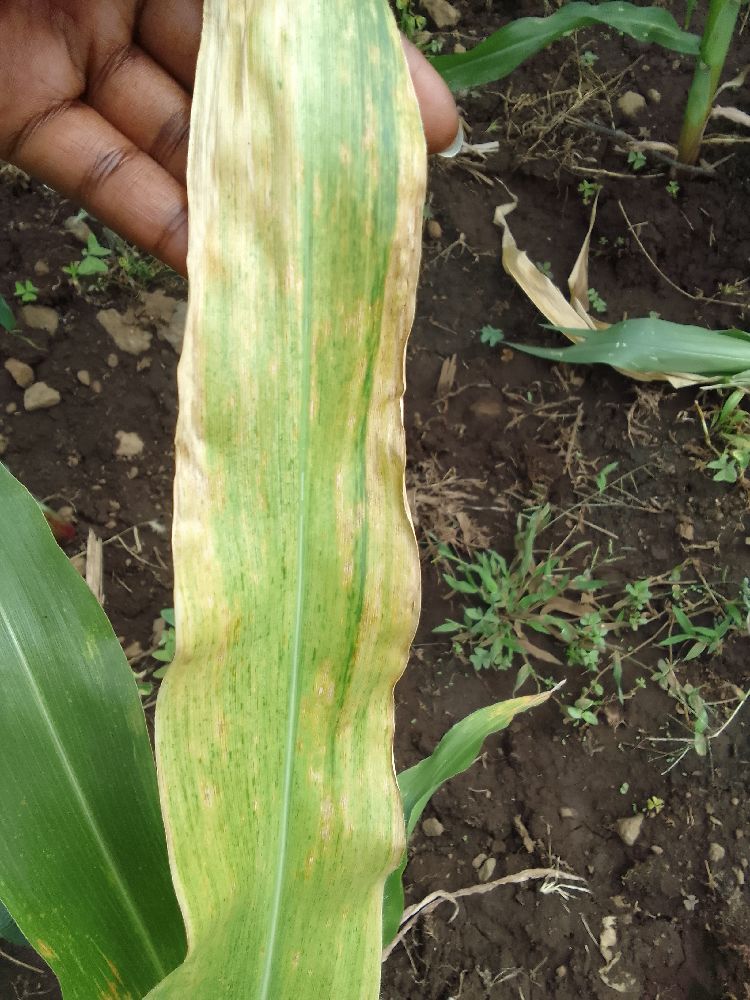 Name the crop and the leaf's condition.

maize, maize lethal necrosis
